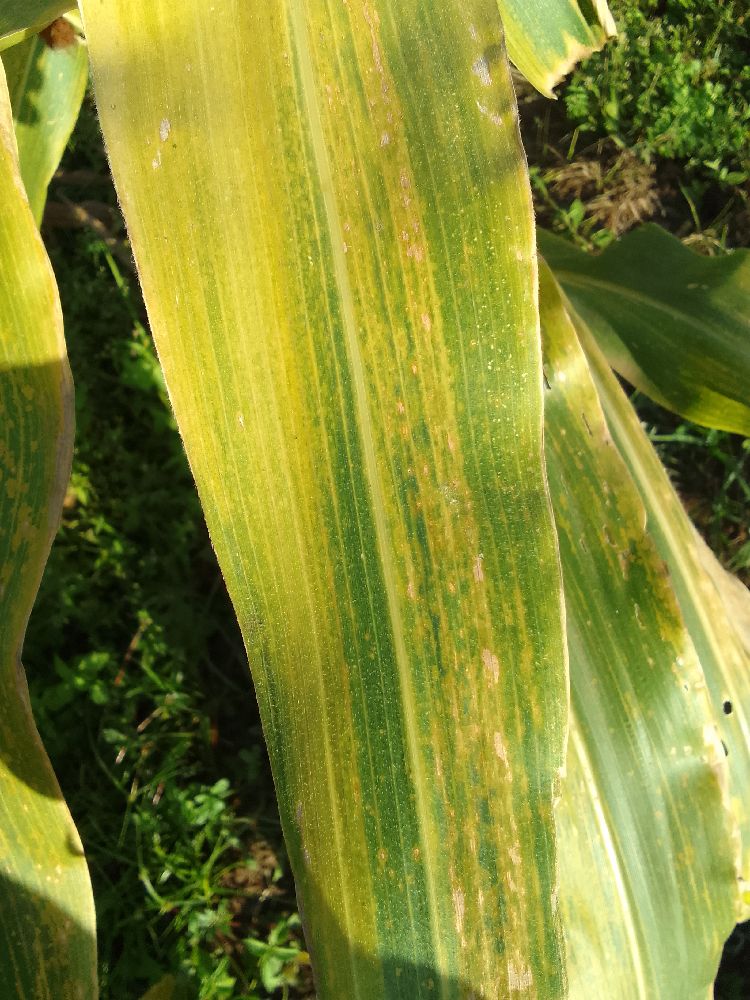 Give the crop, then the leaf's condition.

maize, maize lethal necrosis
